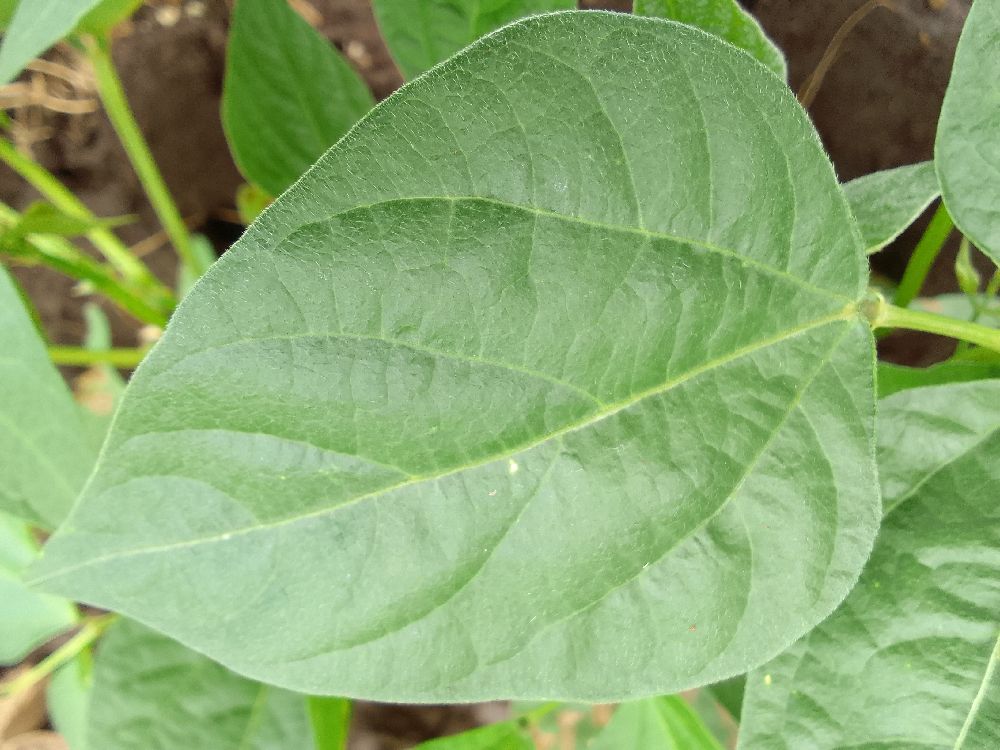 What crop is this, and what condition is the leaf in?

common bean, healthy
